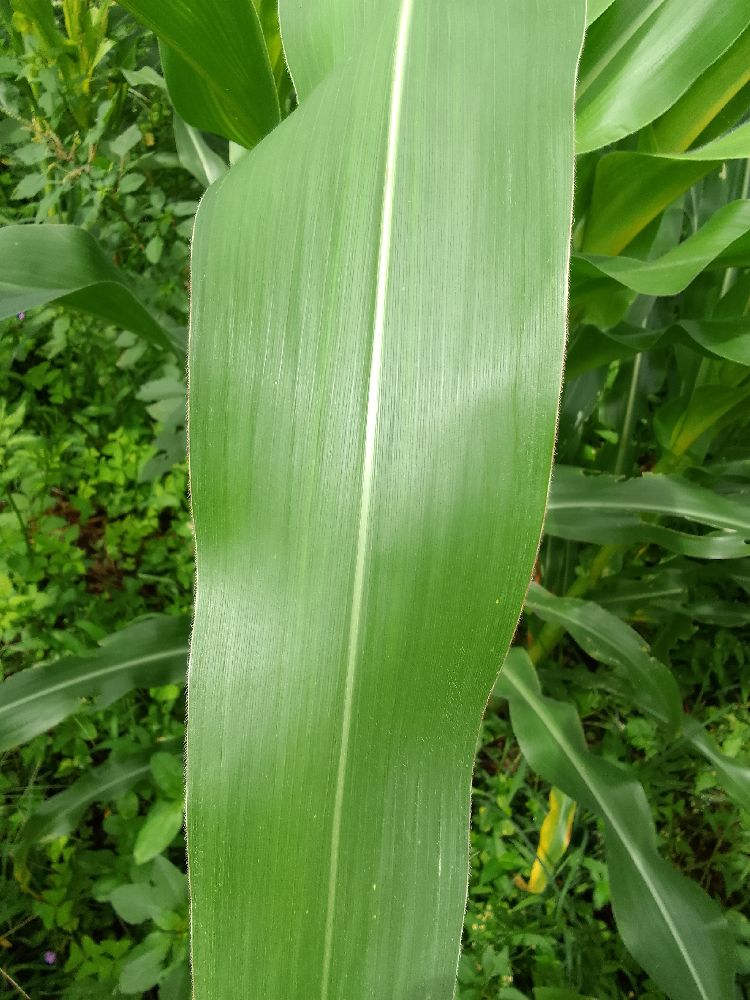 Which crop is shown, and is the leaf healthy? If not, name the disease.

maize, healthy
